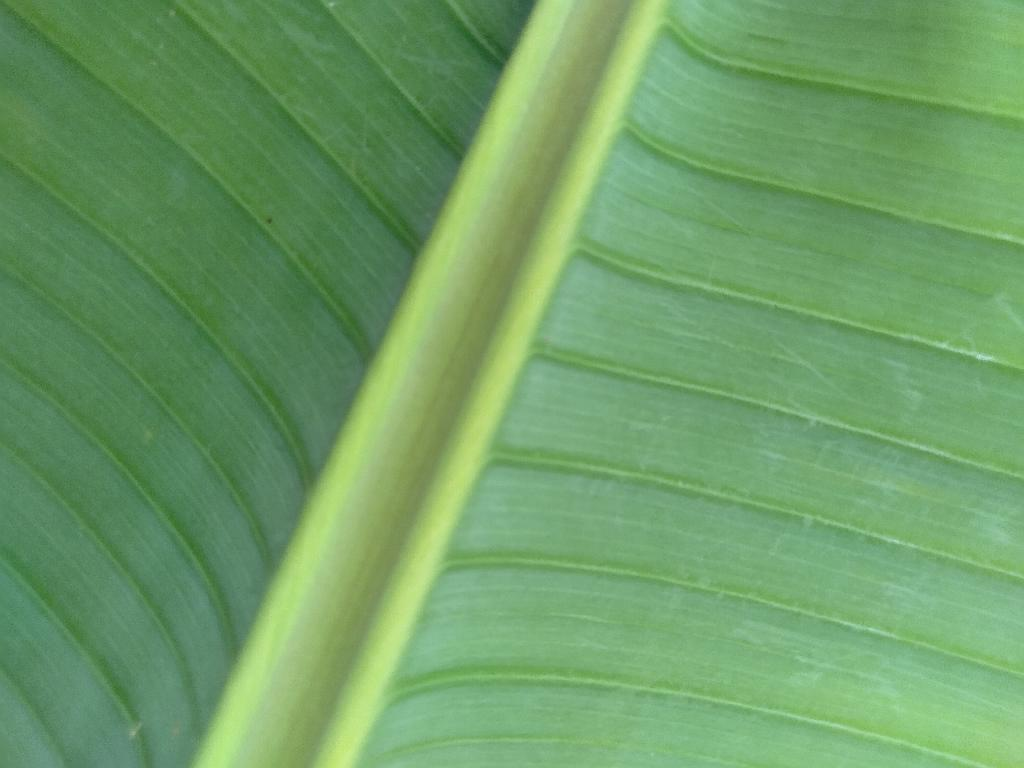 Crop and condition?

banana, healthy
